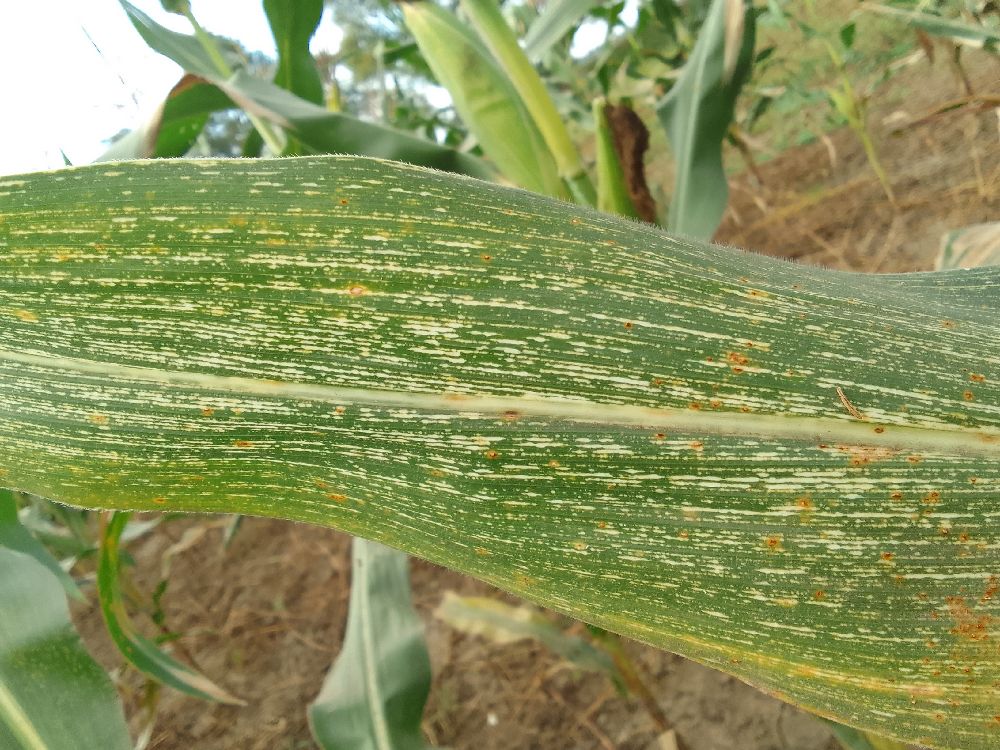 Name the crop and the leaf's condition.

maize, maize streak virus
